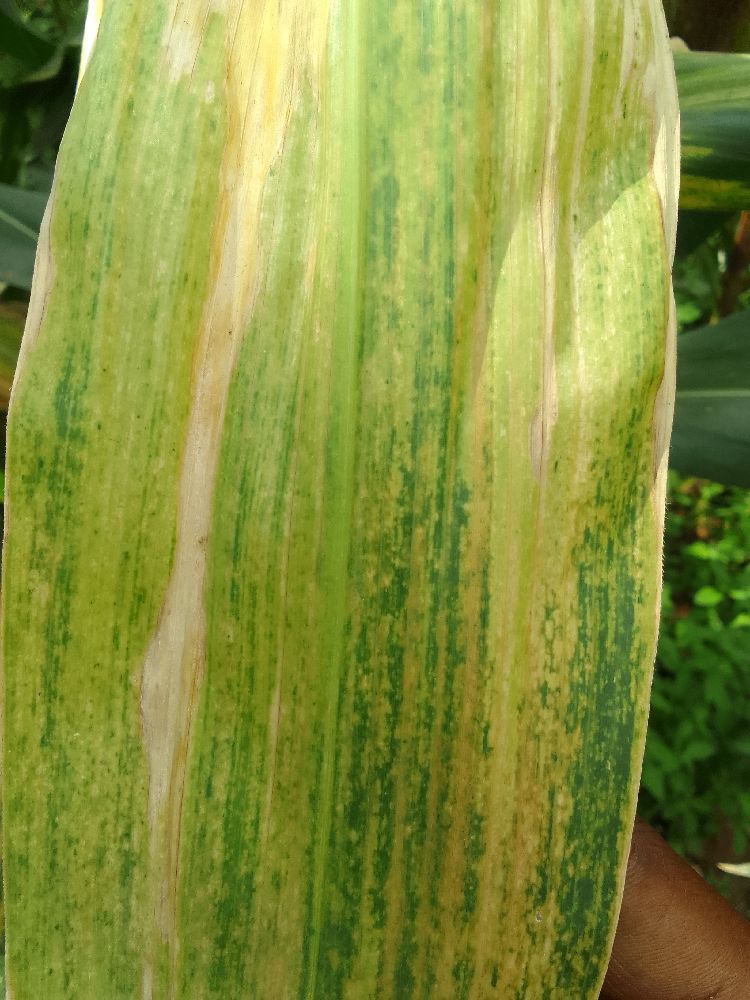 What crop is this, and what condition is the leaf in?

maize, maize lethal necrosis
